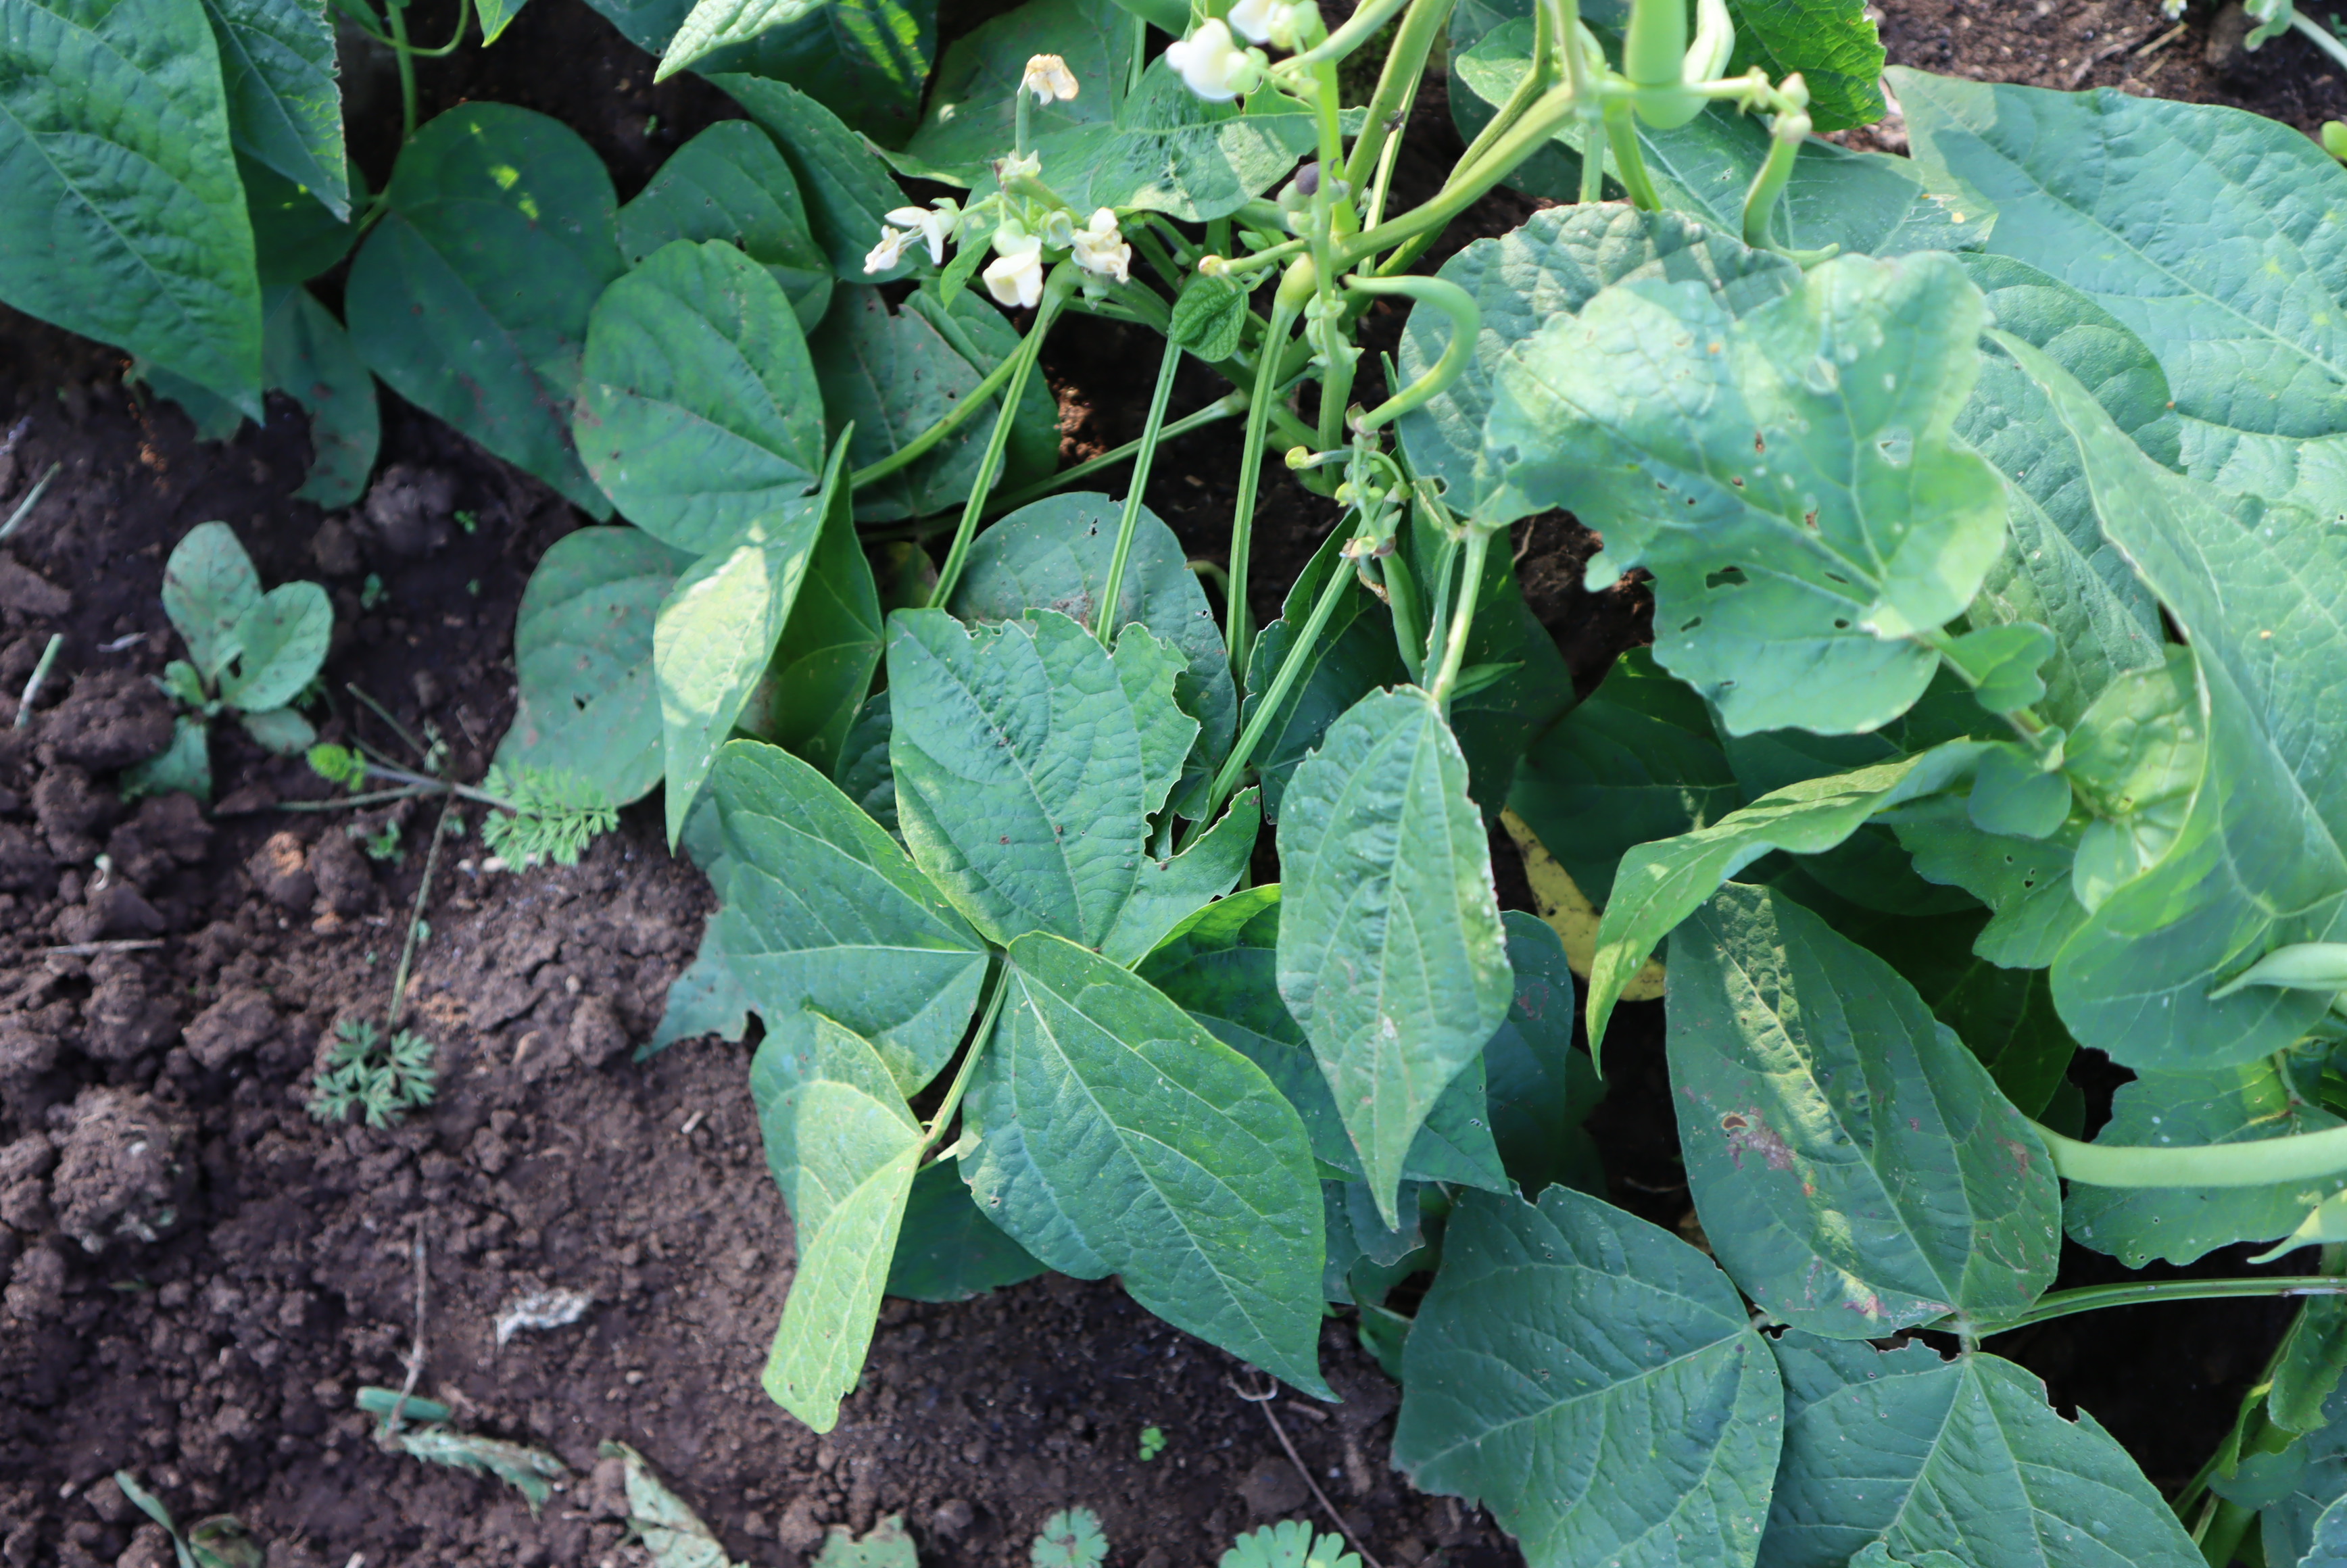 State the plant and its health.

peas, phytophagous
